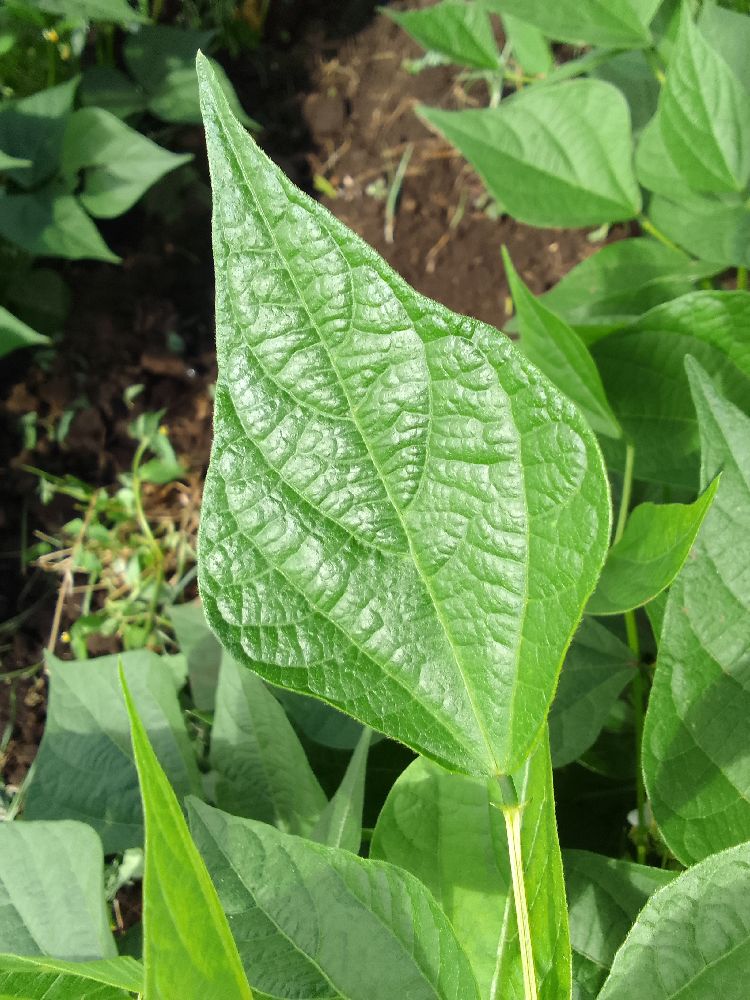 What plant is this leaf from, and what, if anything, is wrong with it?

common bean, healthy
